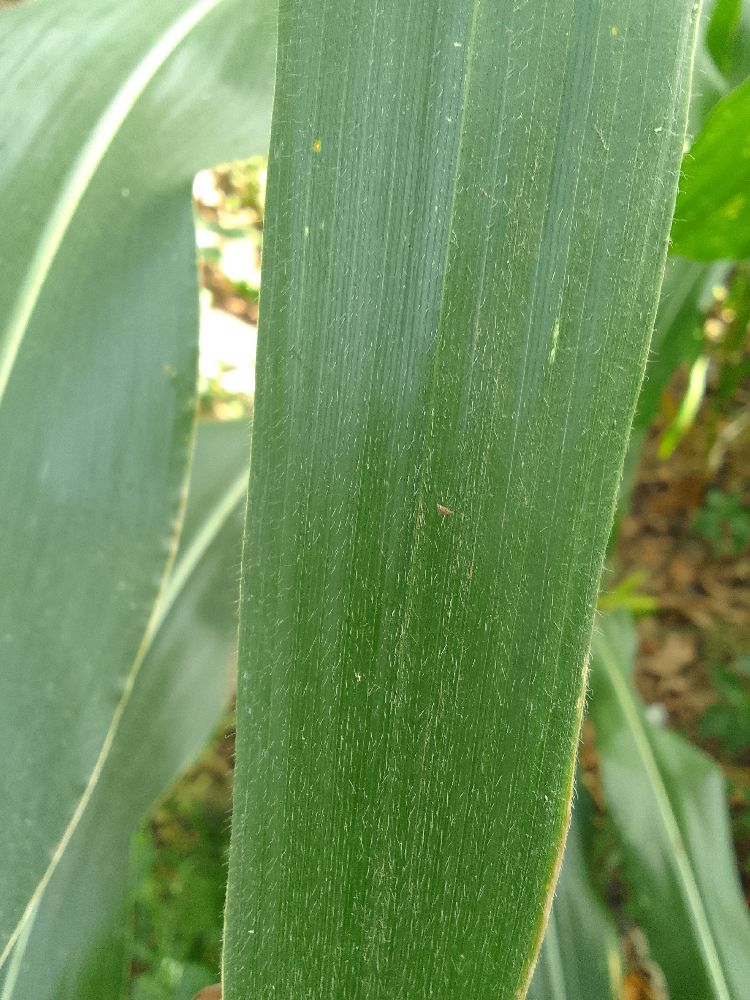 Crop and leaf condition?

maize, healthy
